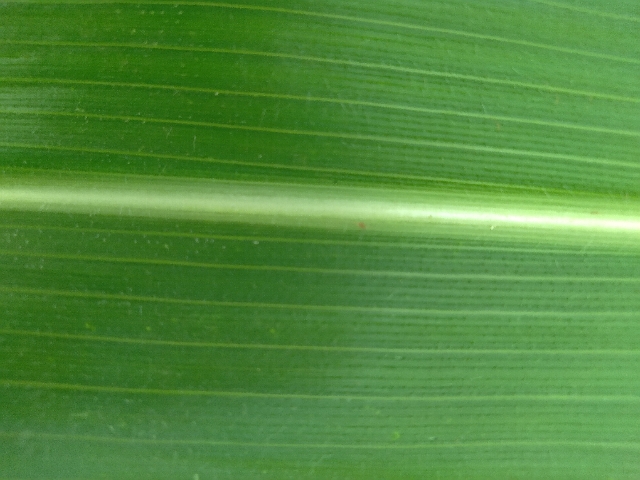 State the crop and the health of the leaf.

maize, healthy
